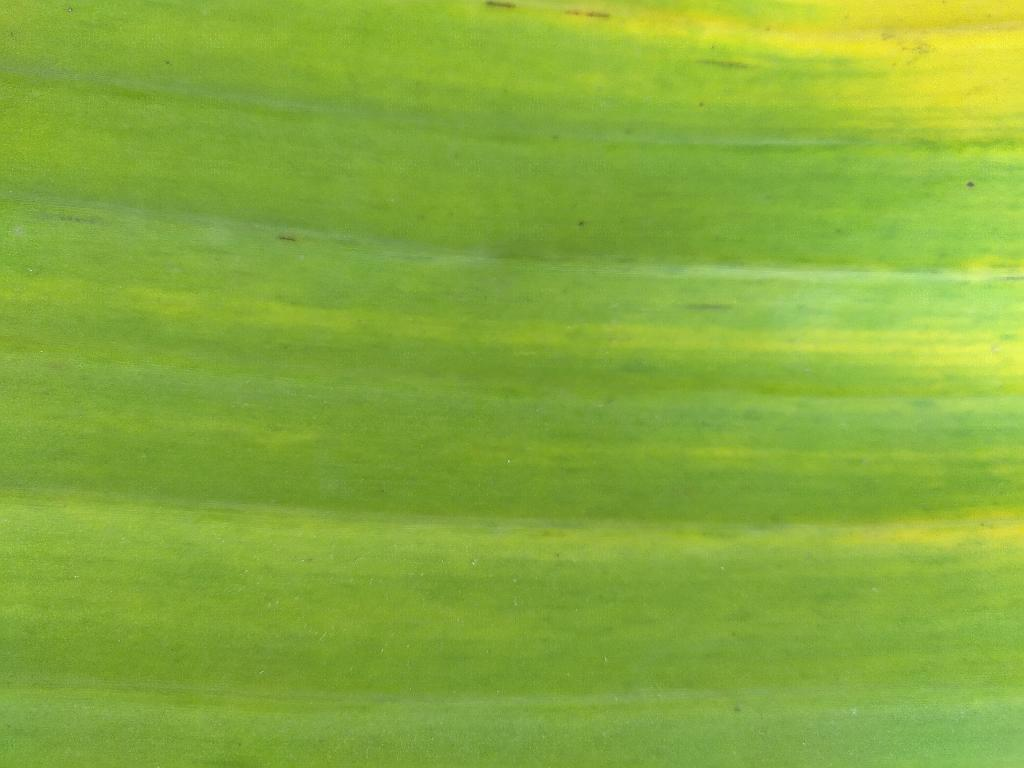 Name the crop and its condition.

banana, fusarium wilt race 1
